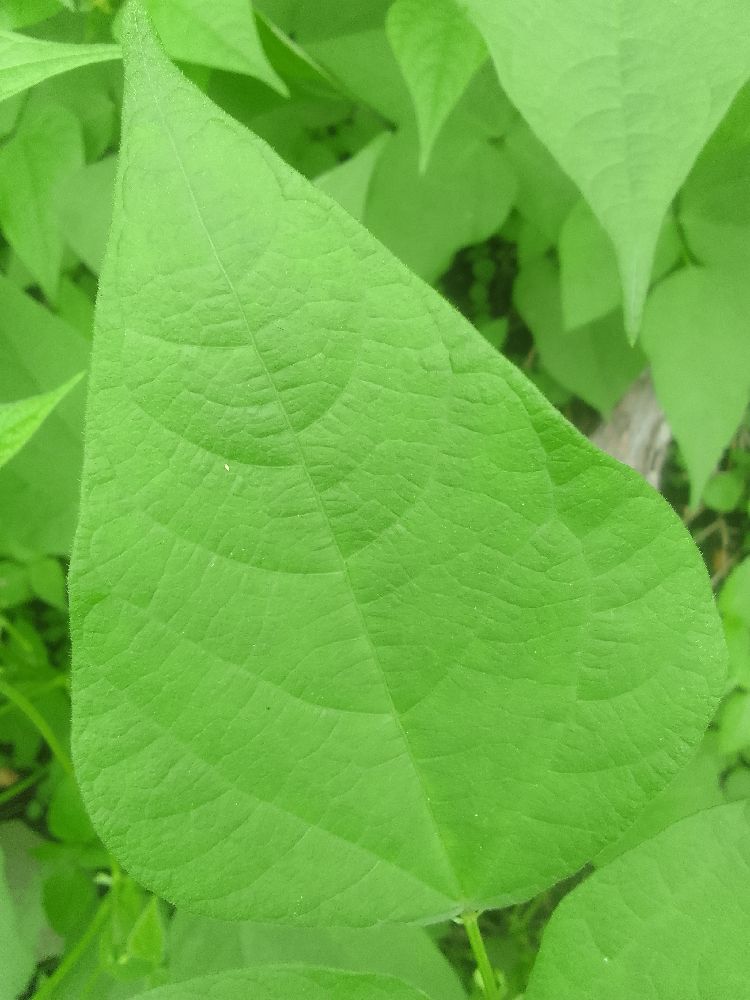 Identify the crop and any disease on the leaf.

common bean, healthy
